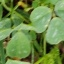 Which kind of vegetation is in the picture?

unstructured weed
